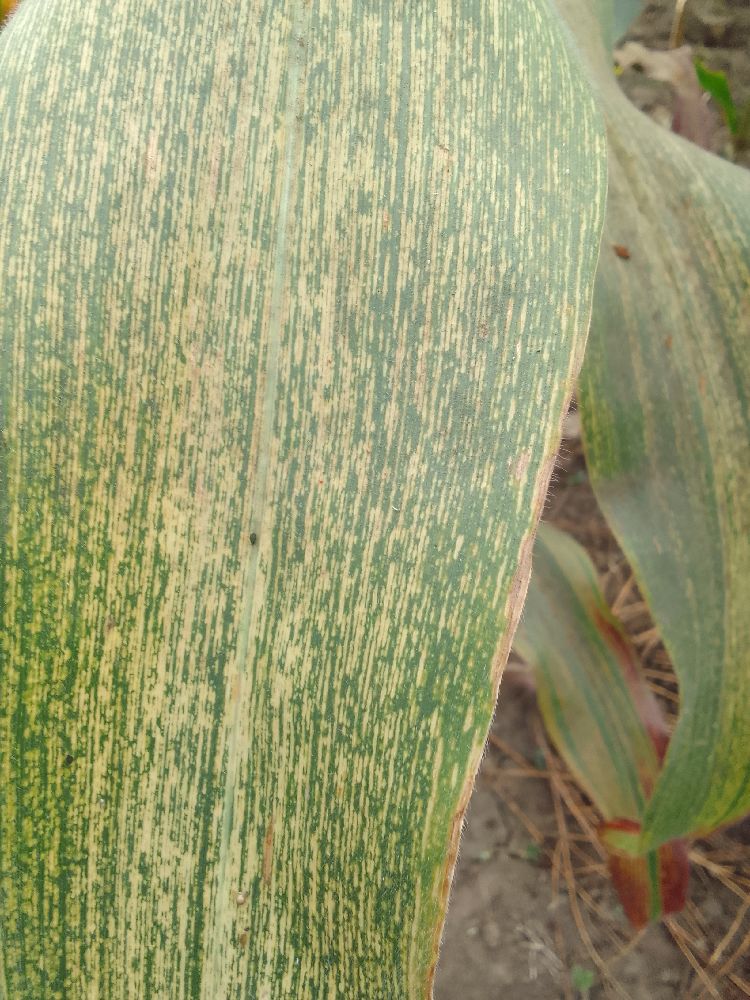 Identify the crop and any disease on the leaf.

maize, maize streak virus
